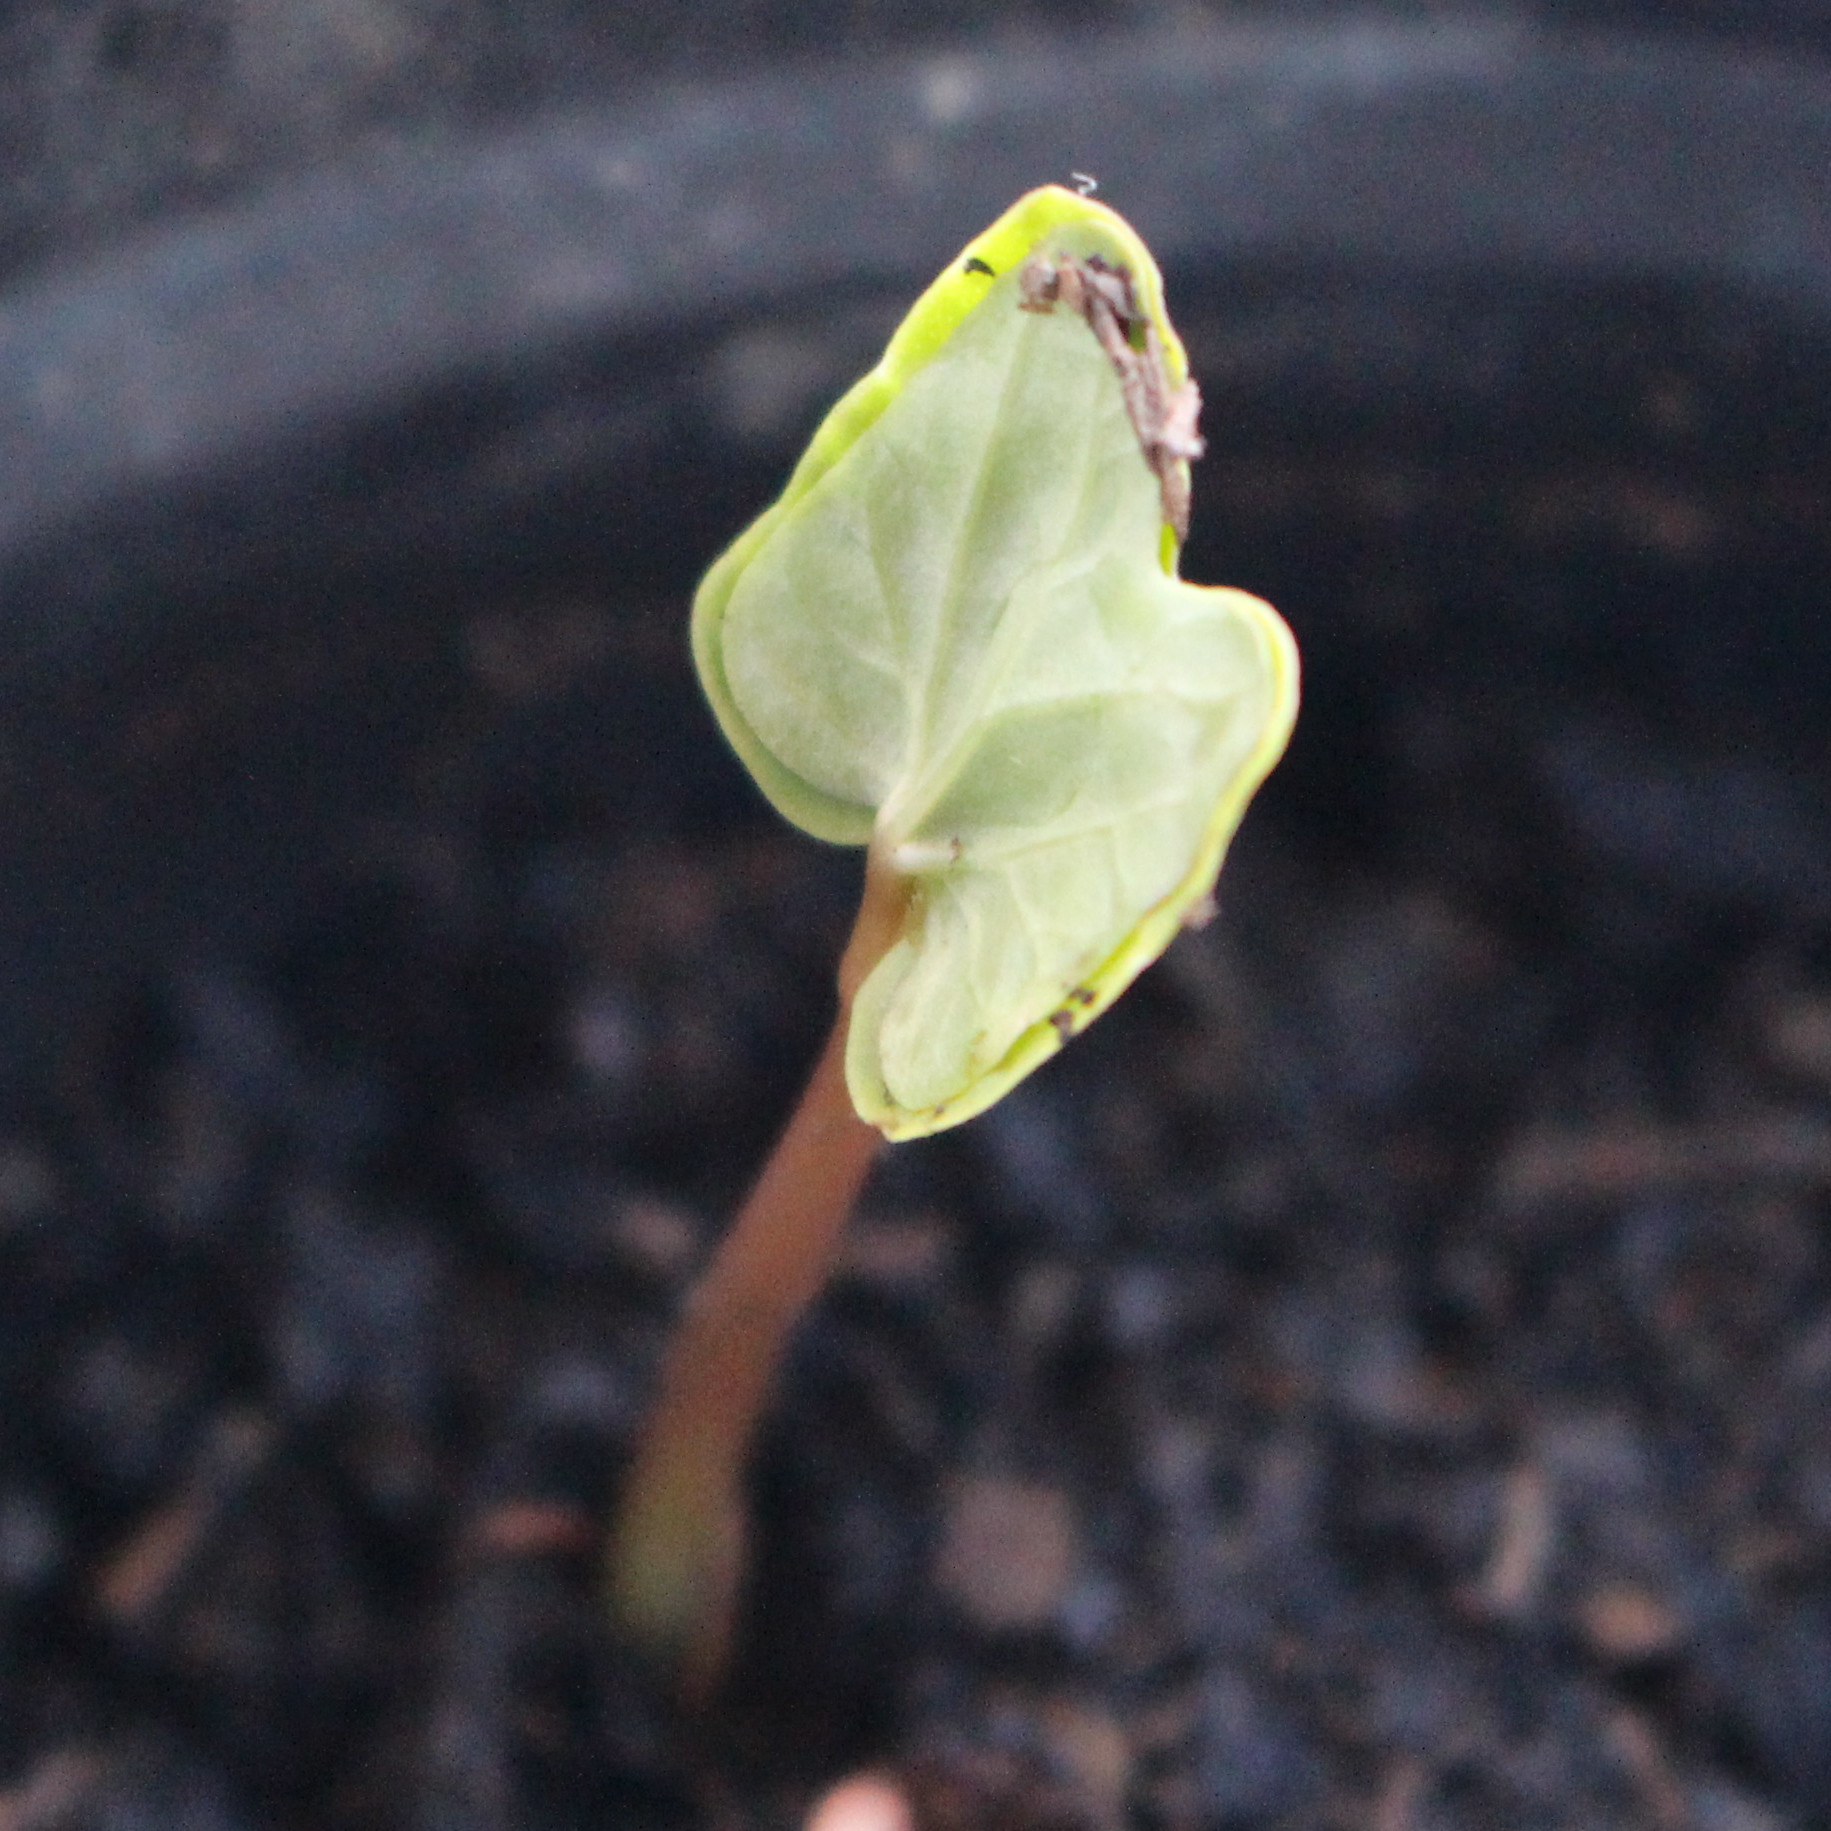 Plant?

Convolvulus arvensis
